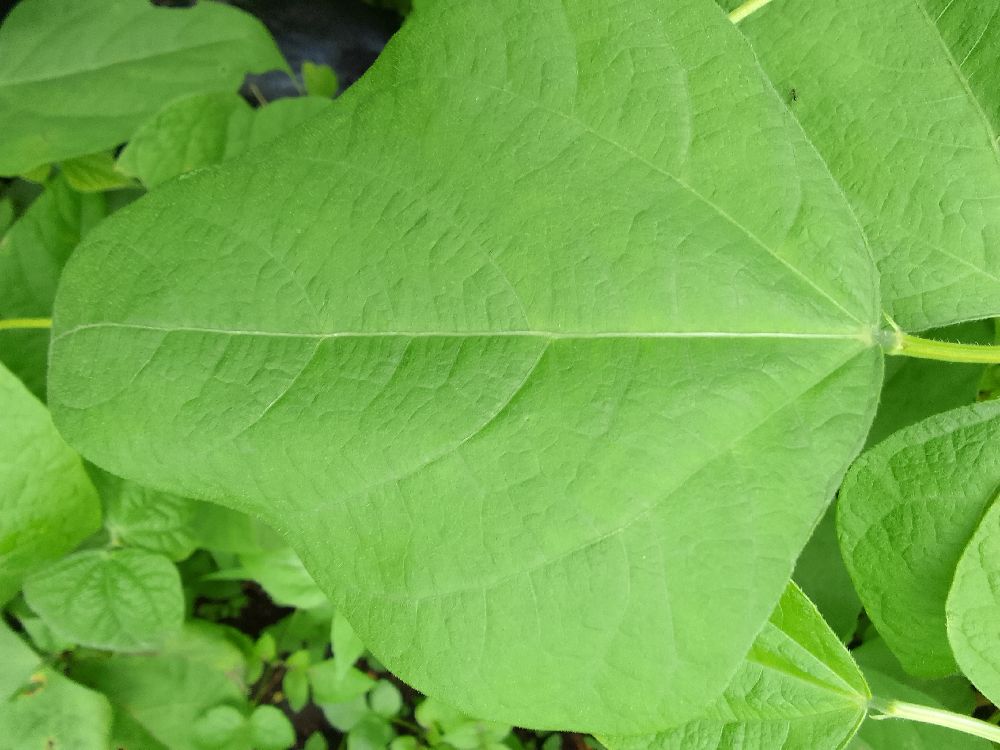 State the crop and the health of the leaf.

common bean, healthy
